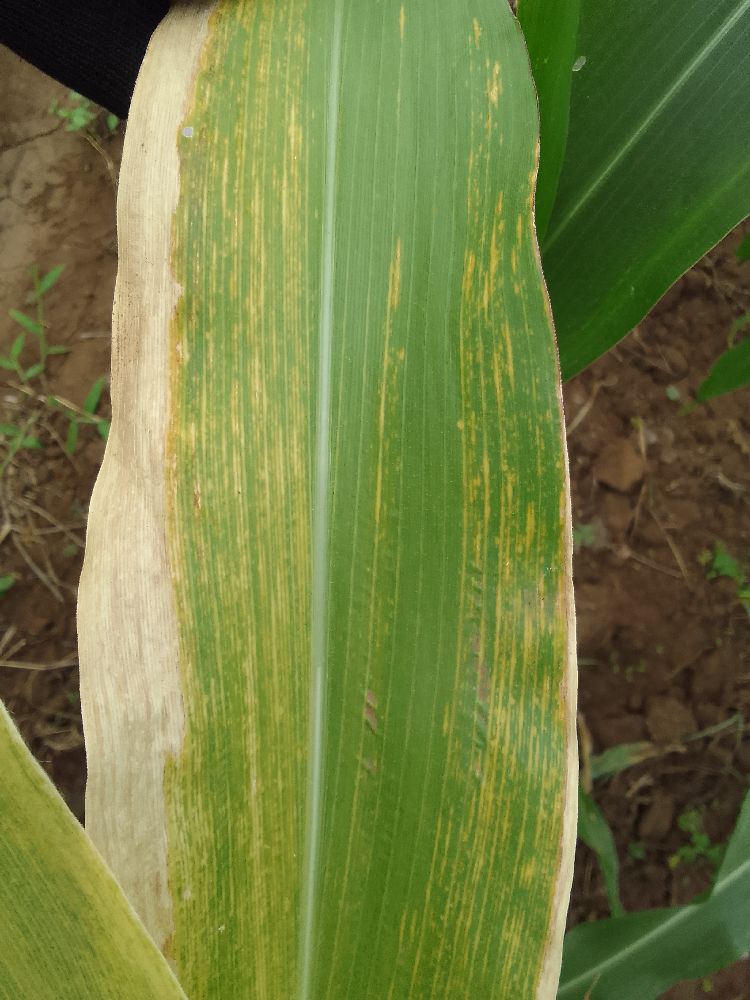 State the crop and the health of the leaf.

maize, maize lethal necrosis
